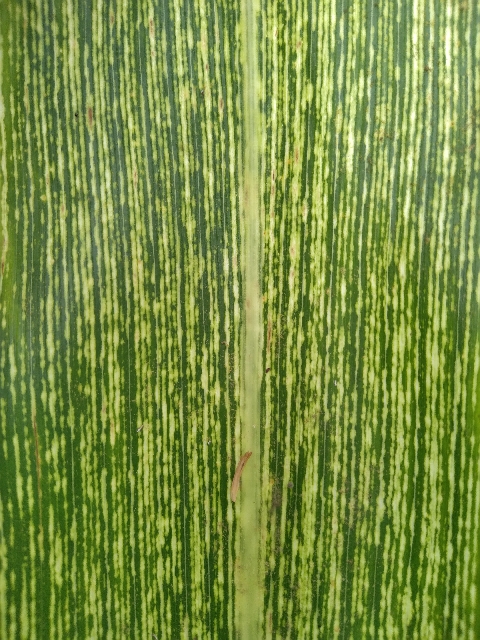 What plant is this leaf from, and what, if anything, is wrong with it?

maize, maize streak virus
